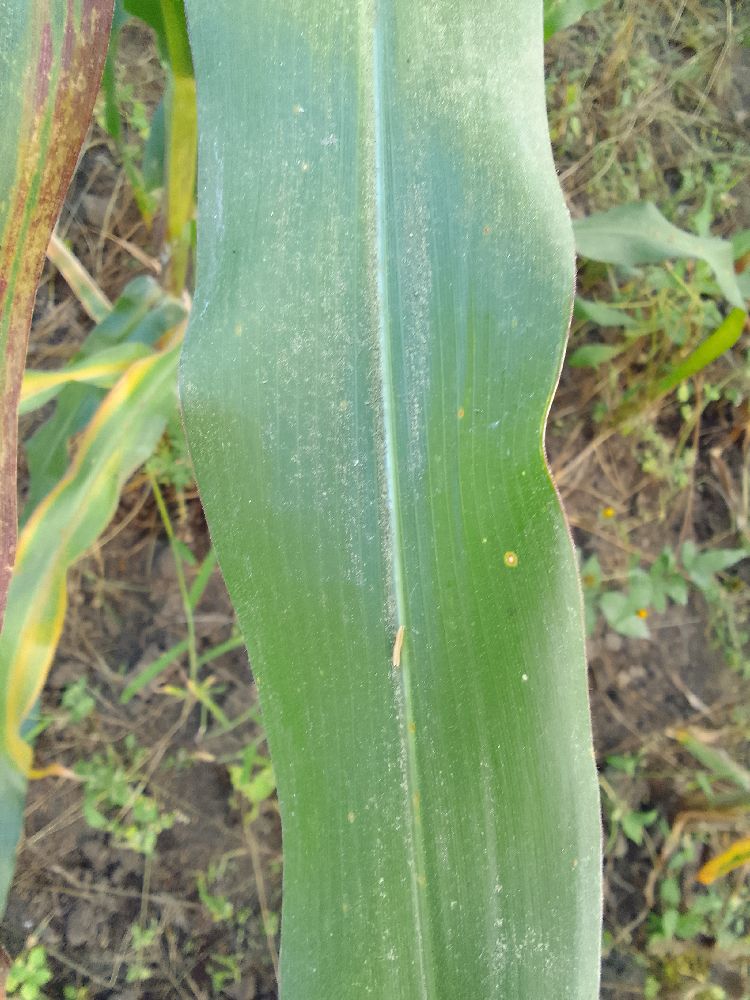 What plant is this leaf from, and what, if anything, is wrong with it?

maize, healthy
